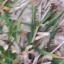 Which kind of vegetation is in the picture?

grass
